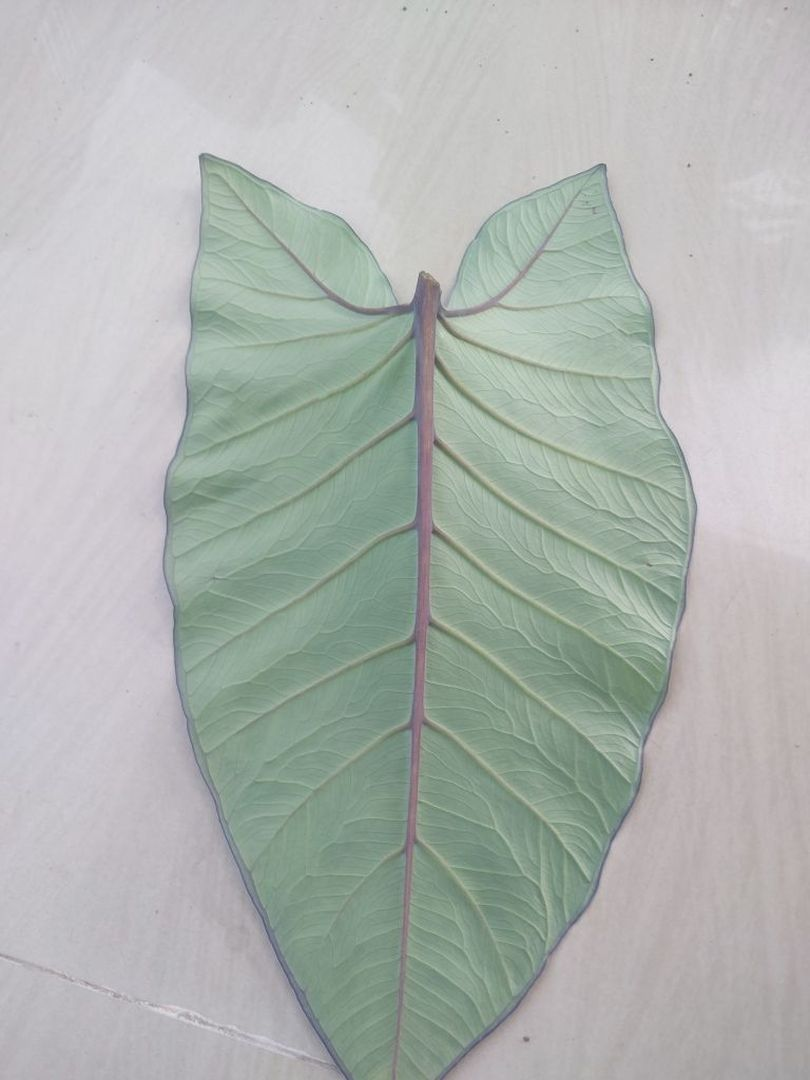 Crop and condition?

taro, healthy
